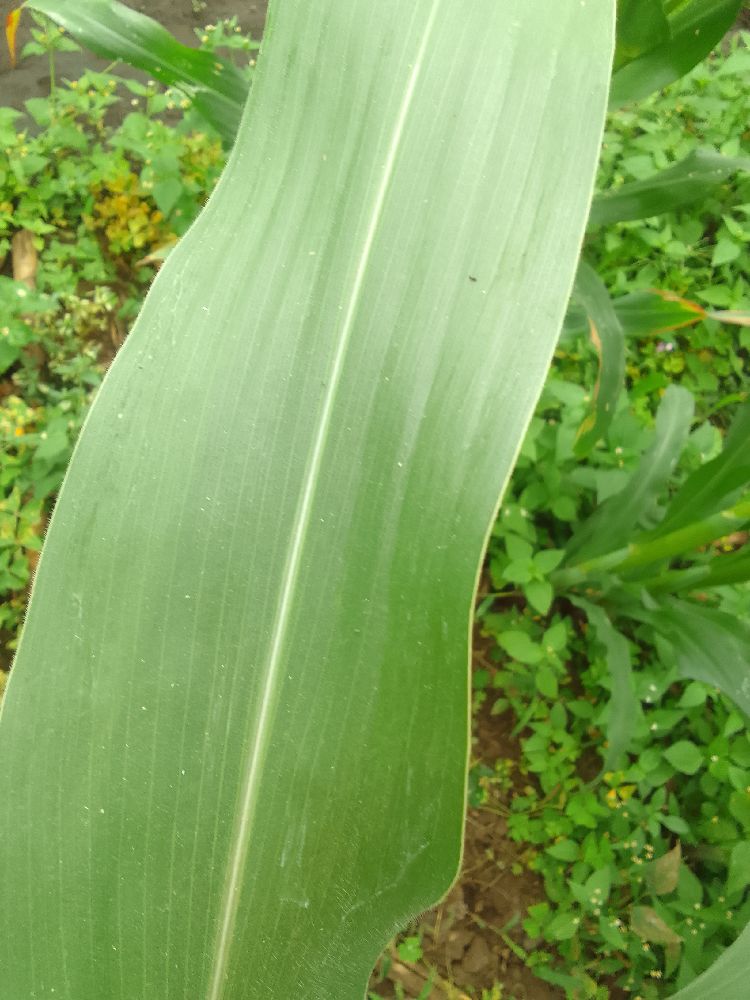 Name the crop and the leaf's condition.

maize, healthy
